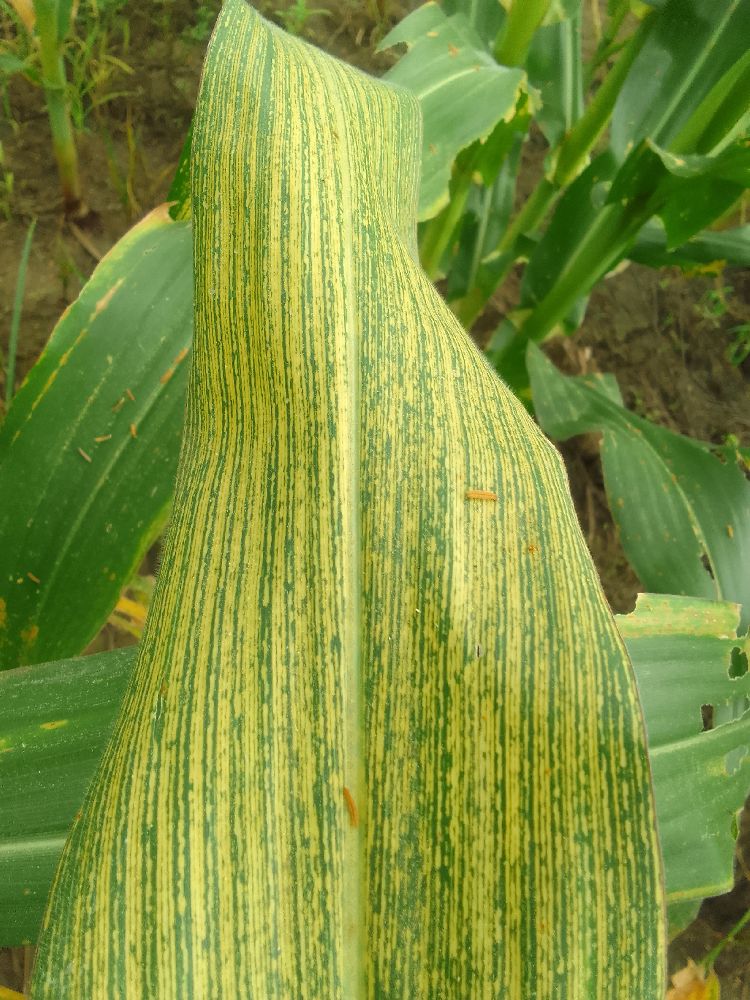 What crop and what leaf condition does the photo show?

maize, maize streak virus
